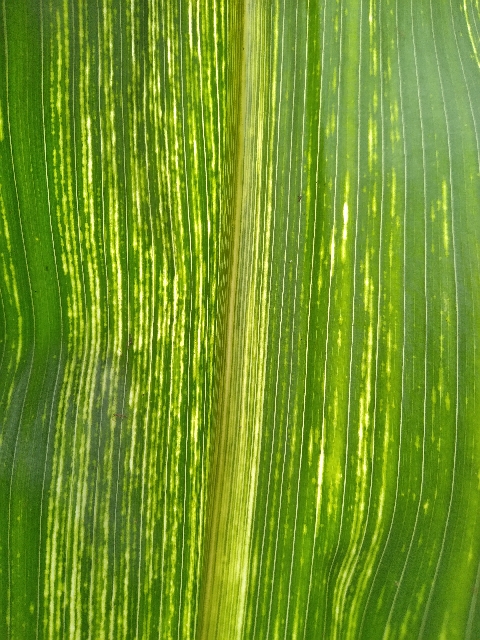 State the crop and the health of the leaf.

maize, maize streak virus
